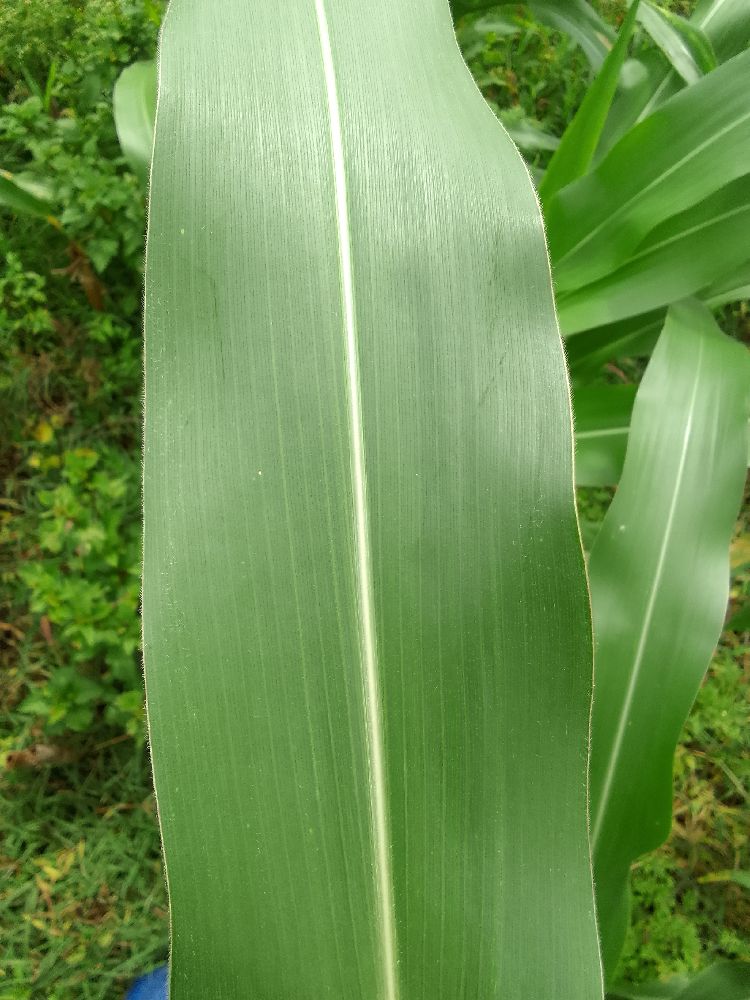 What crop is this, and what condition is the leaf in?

maize, healthy
